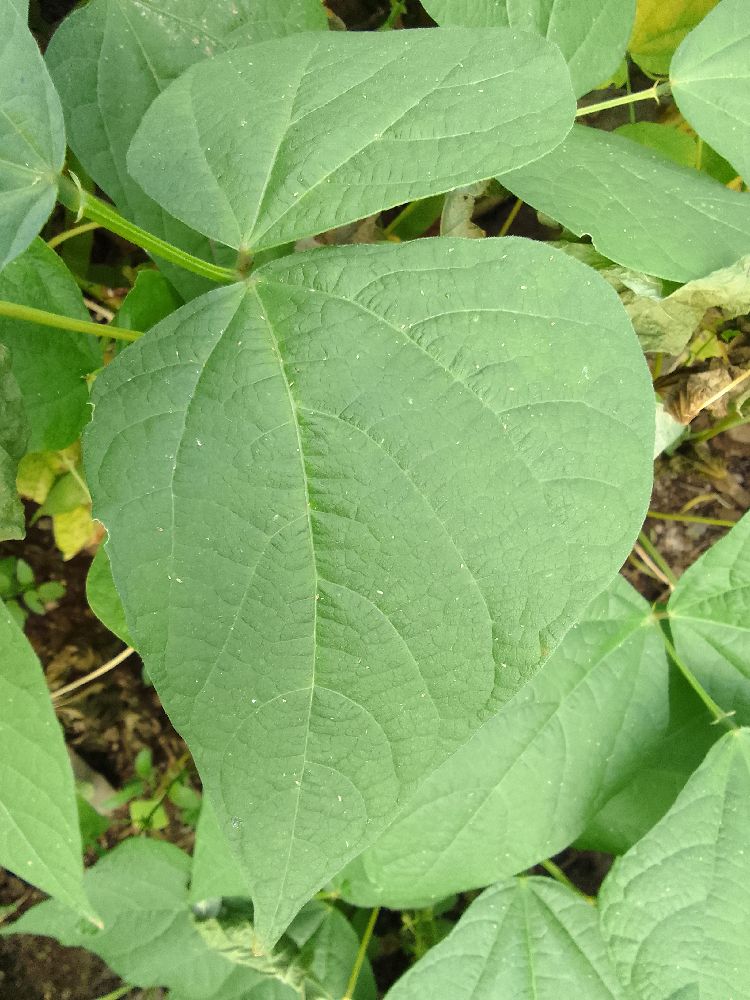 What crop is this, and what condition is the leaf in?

common bean, healthy
